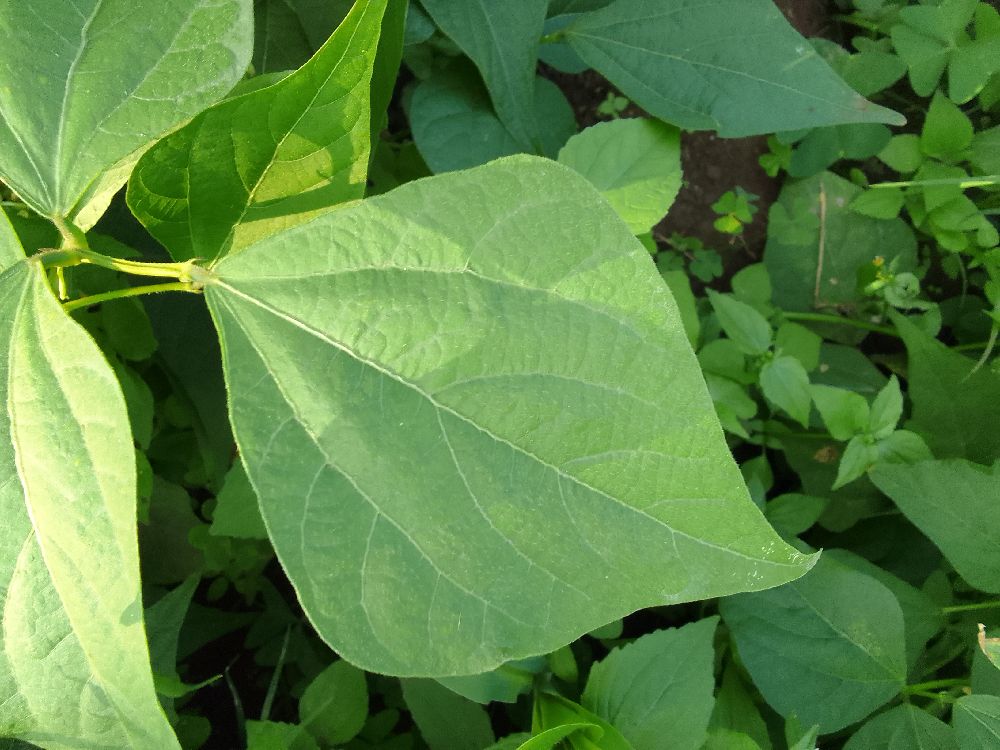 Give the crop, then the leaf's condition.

common bean, healthy
